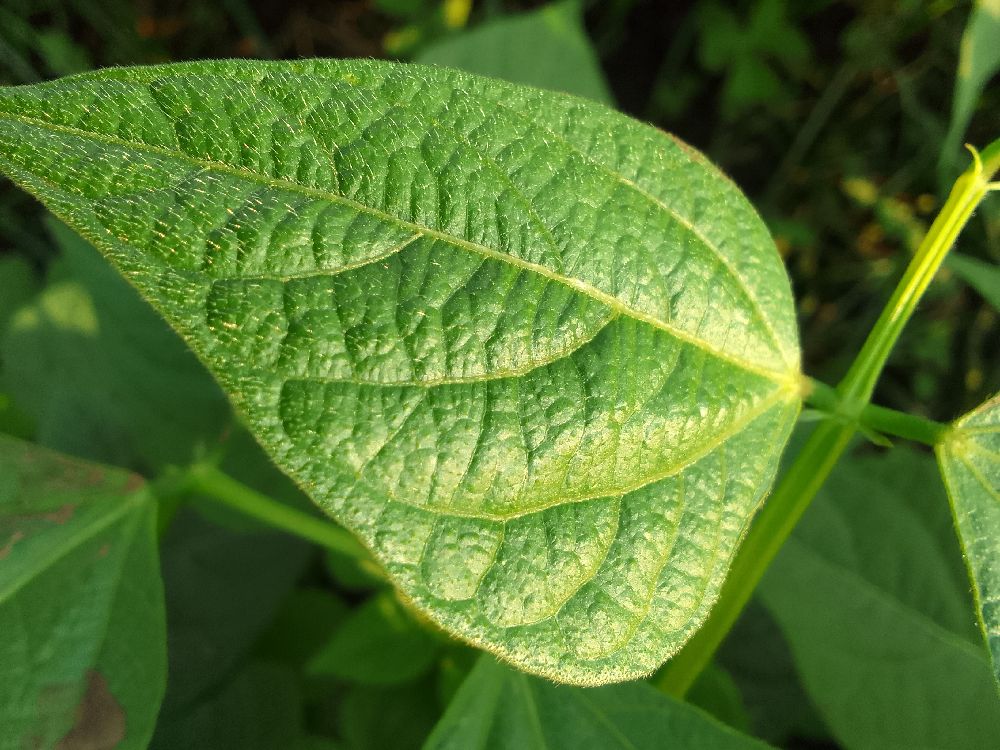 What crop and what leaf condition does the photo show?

common bean, healthy
